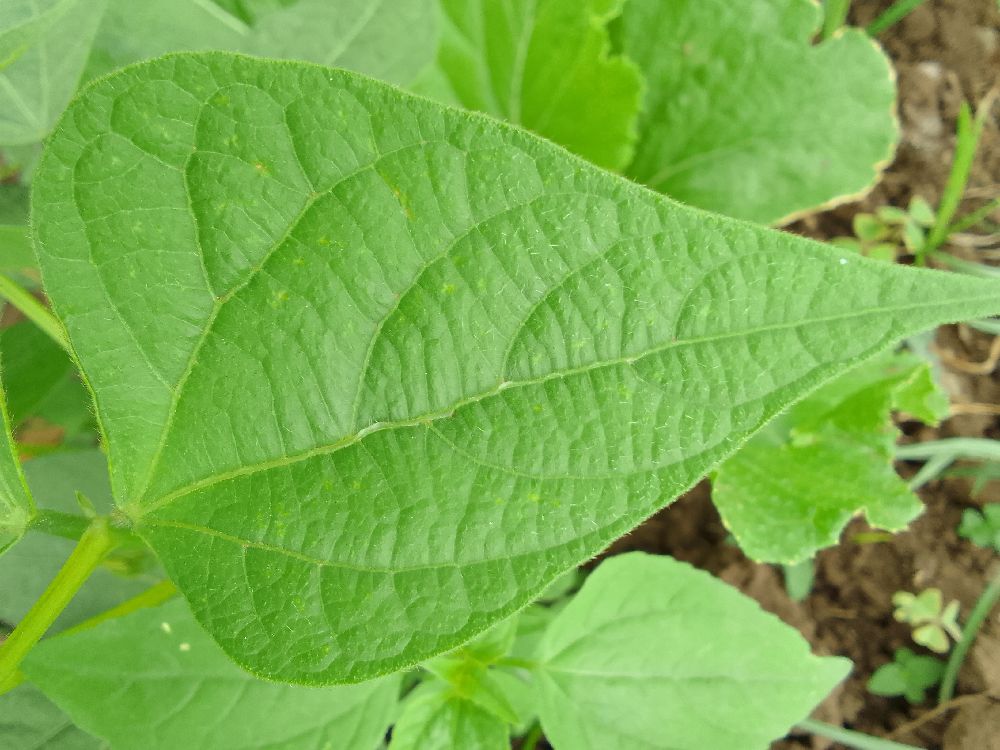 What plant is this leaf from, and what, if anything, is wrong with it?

common bean, healthy
